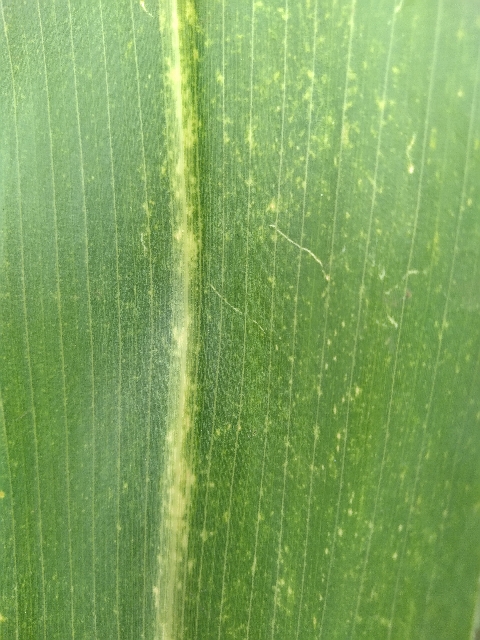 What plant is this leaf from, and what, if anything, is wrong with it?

maize, maize lethal necrosis
